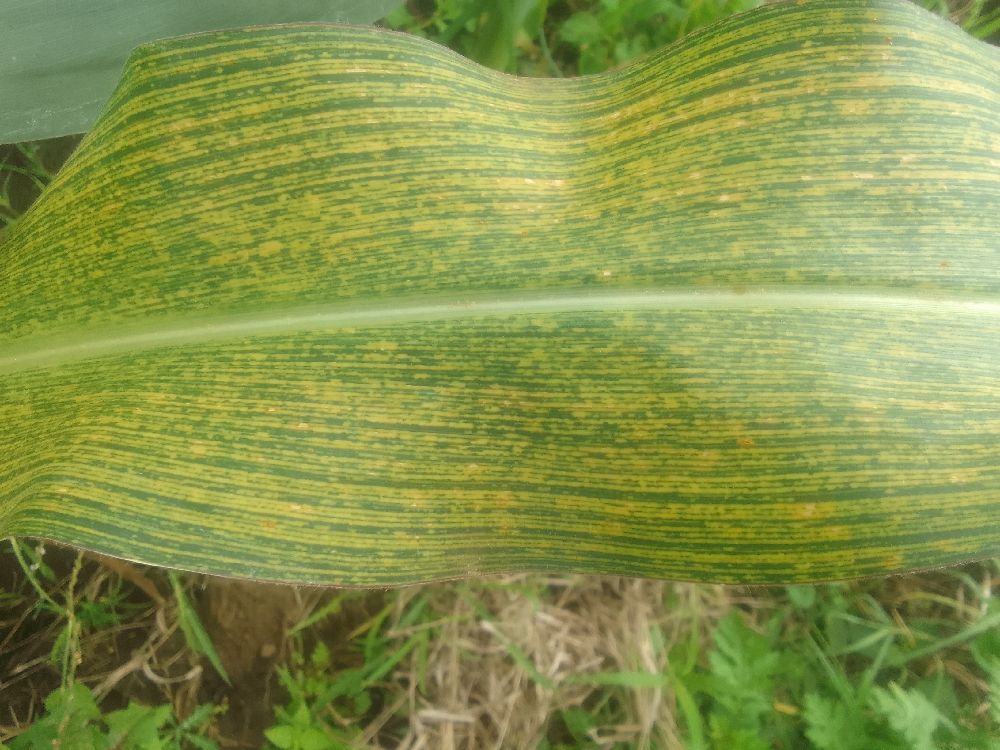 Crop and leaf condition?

maize, maize streak virus
